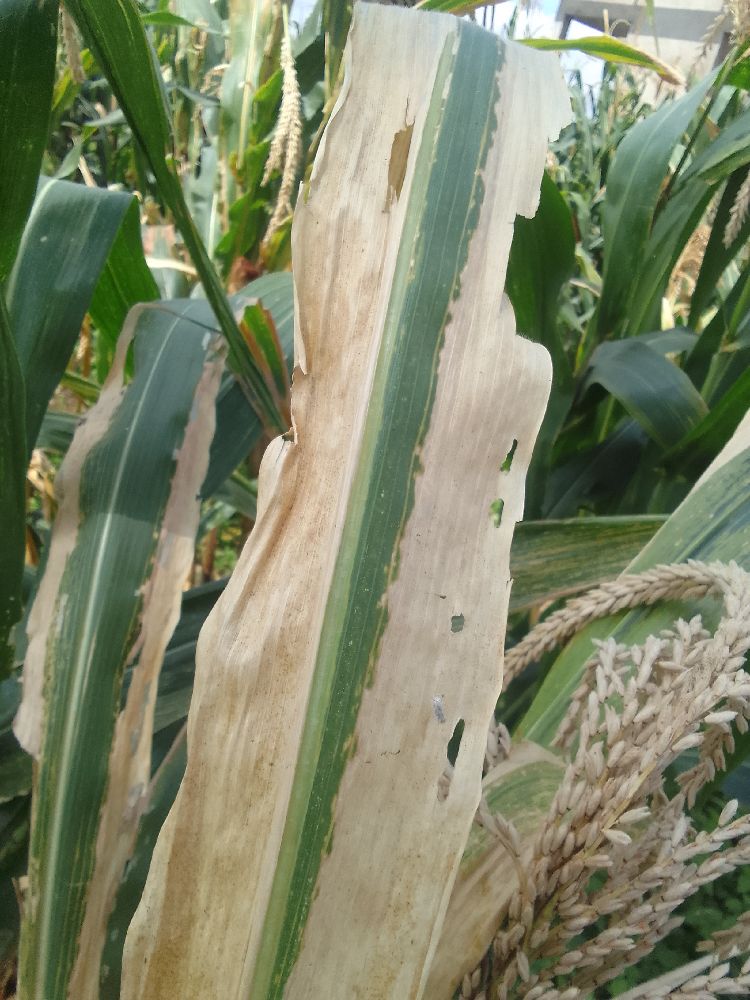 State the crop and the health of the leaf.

maize, maize lethal necrosis
